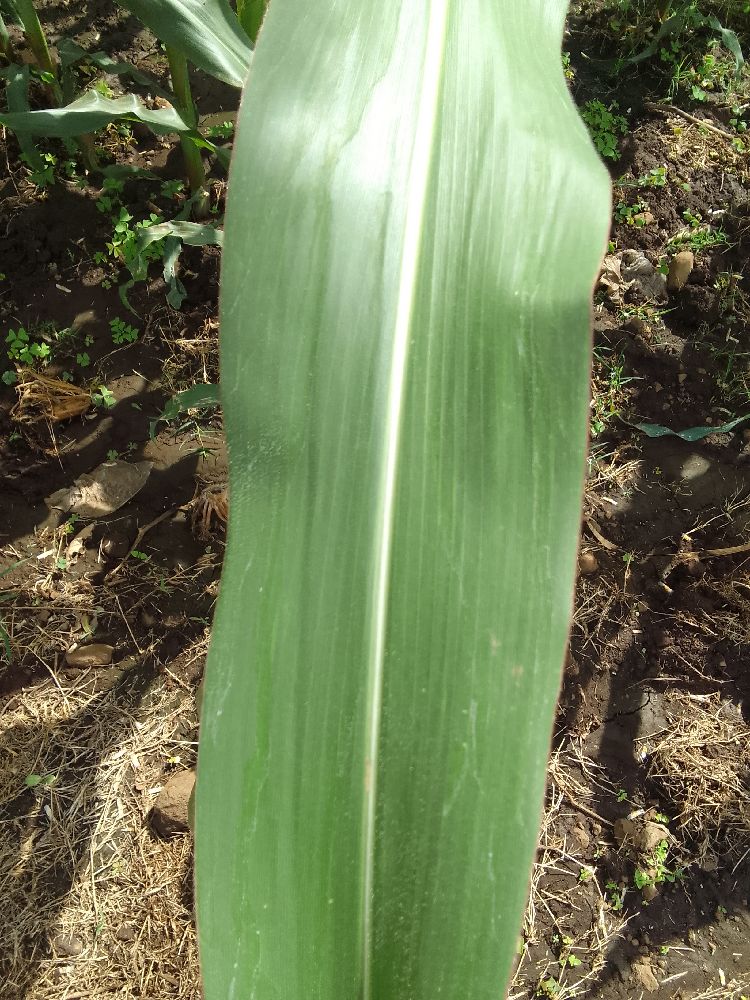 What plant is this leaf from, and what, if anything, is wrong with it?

maize, healthy
